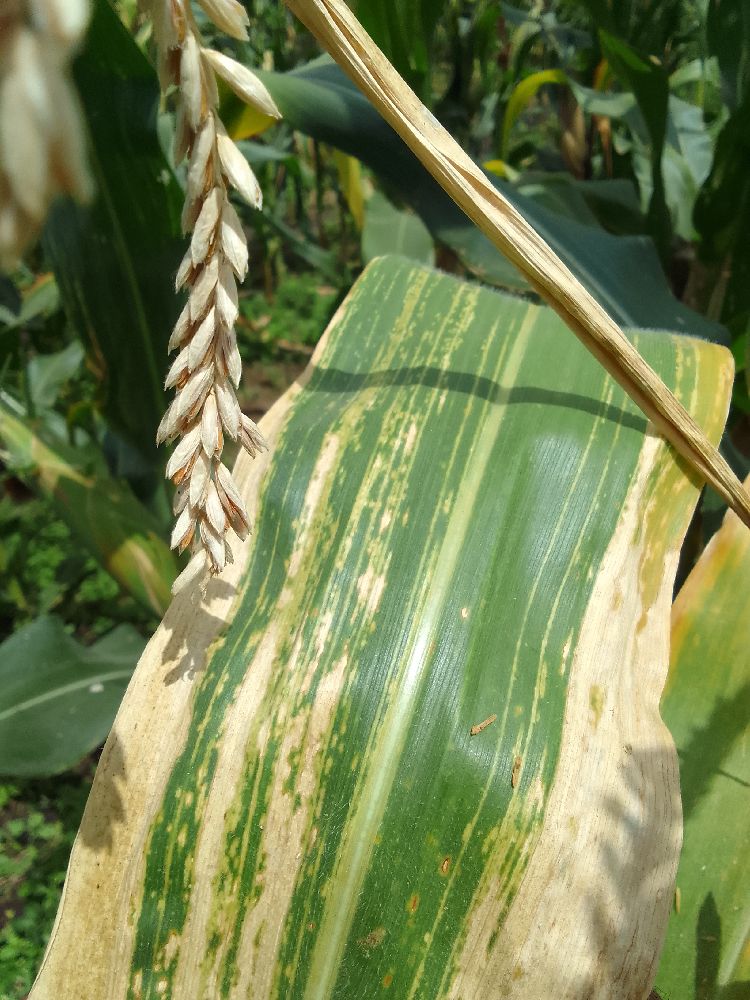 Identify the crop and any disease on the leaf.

maize, maize lethal necrosis
